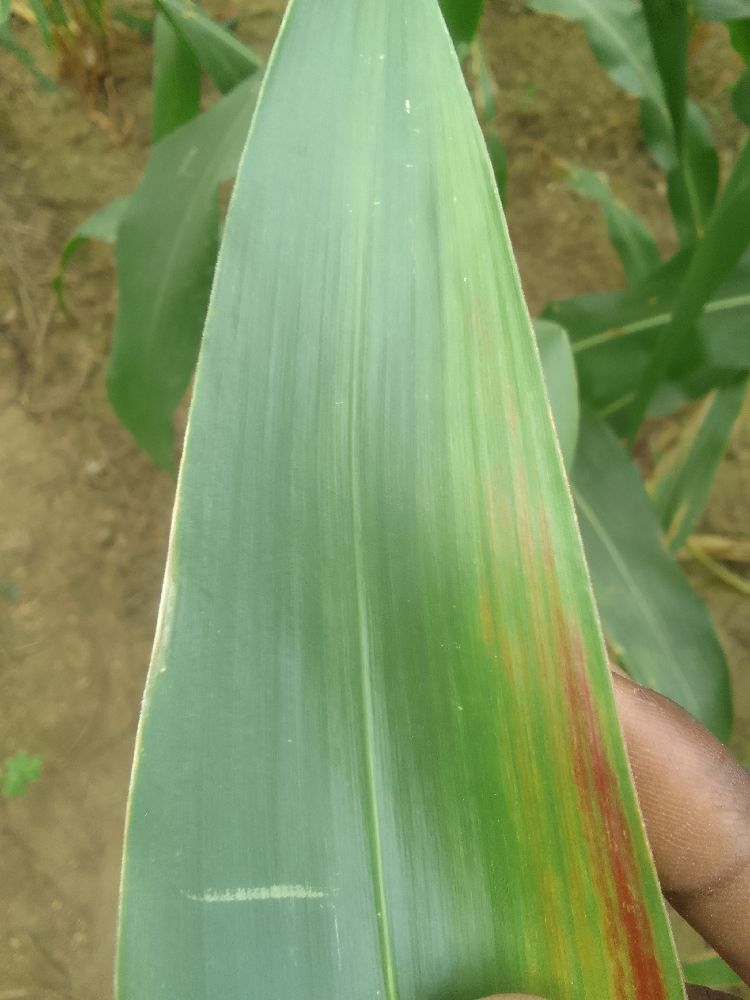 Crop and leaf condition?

maize, healthy
